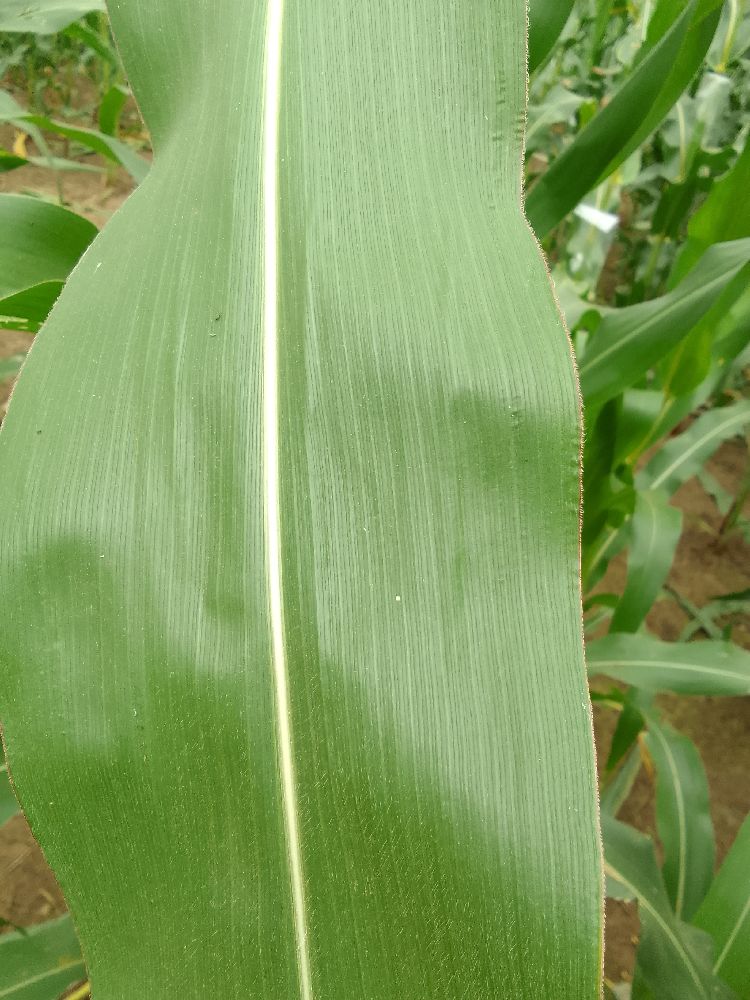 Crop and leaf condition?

maize, healthy
